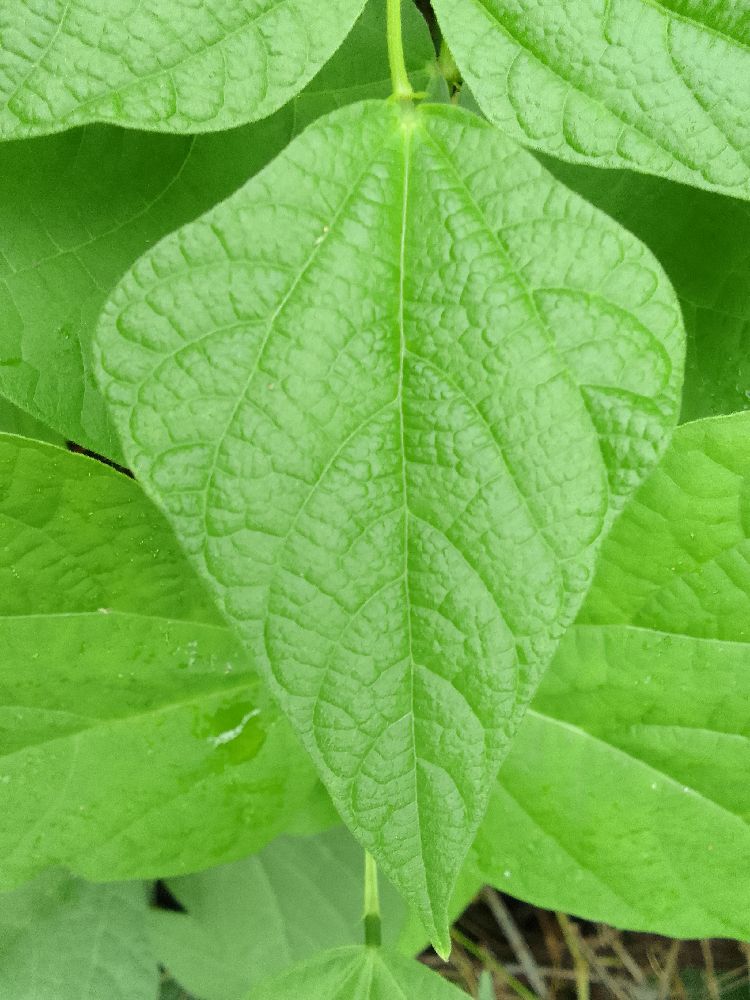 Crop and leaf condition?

common bean, healthy
